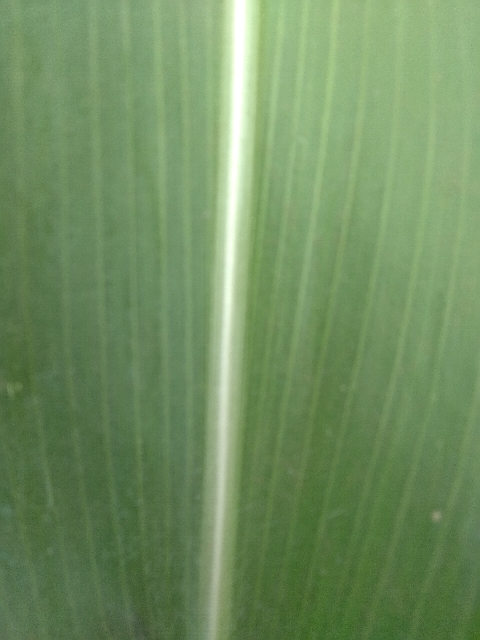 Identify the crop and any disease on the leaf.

maize, healthy
